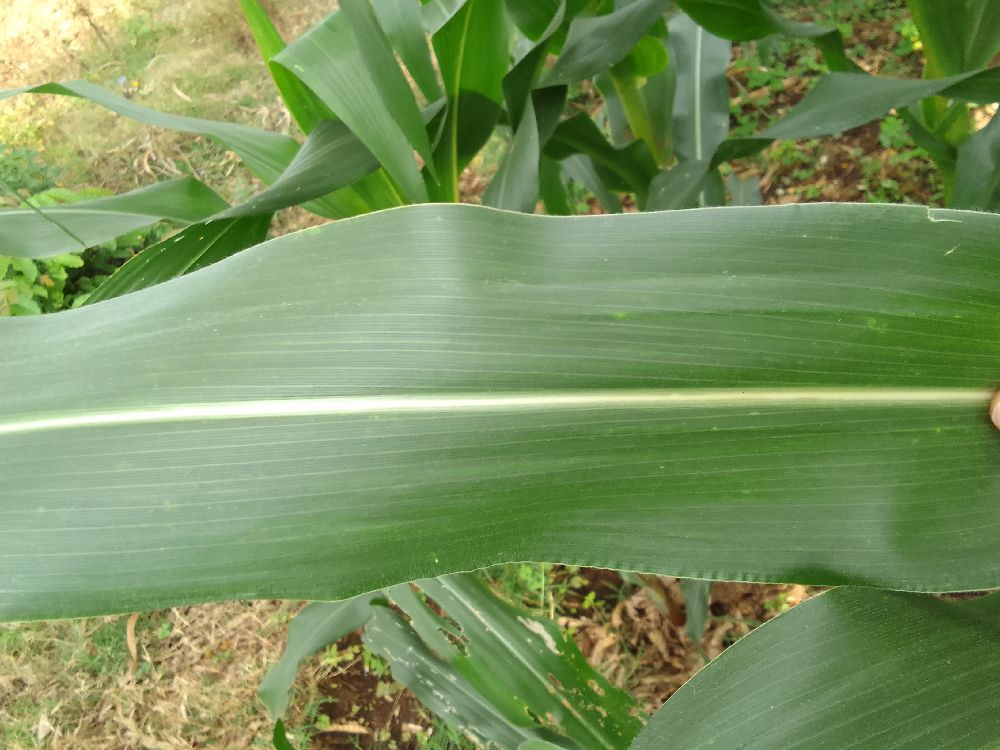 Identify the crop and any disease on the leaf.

maize, healthy
